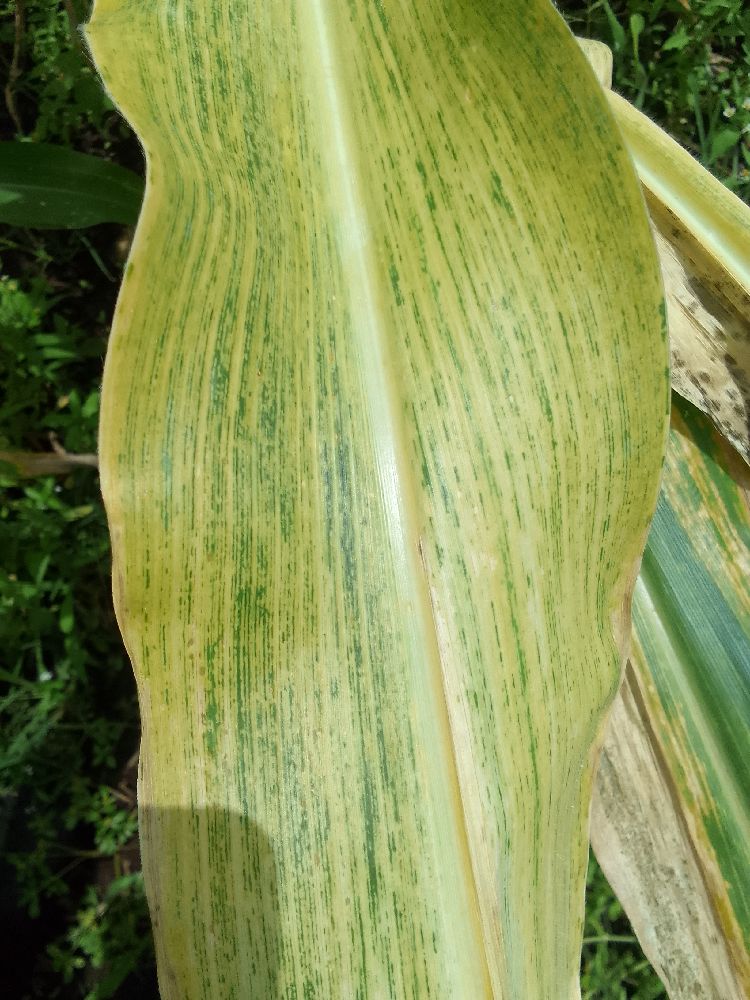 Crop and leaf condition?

maize, maize lethal necrosis
